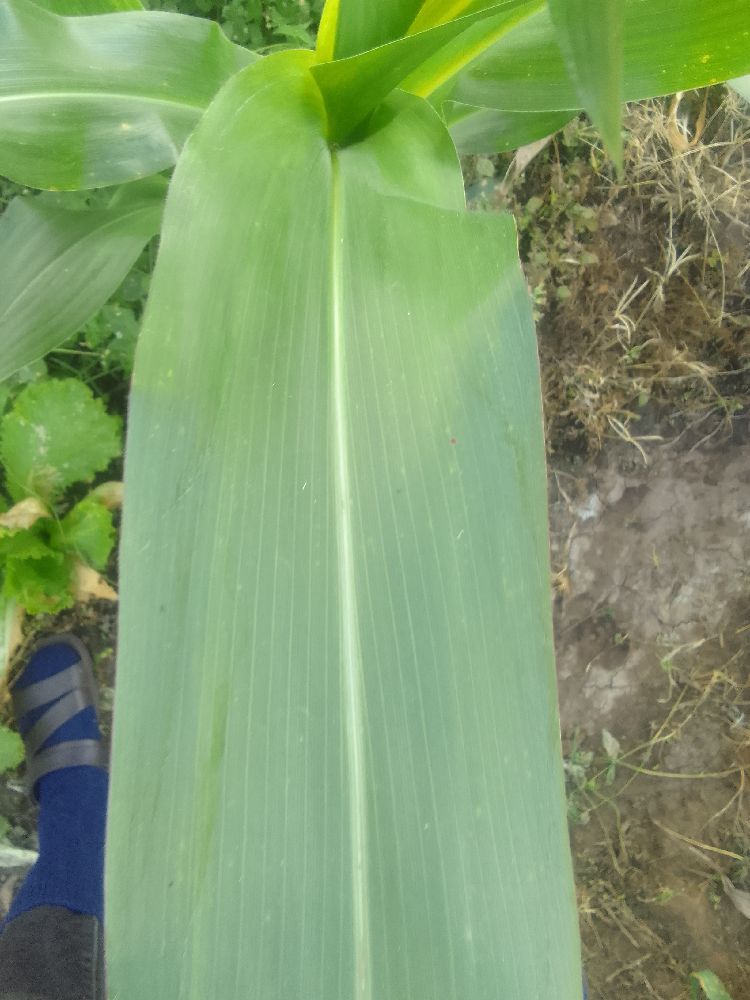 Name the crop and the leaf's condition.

maize, healthy
